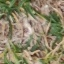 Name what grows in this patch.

grass
